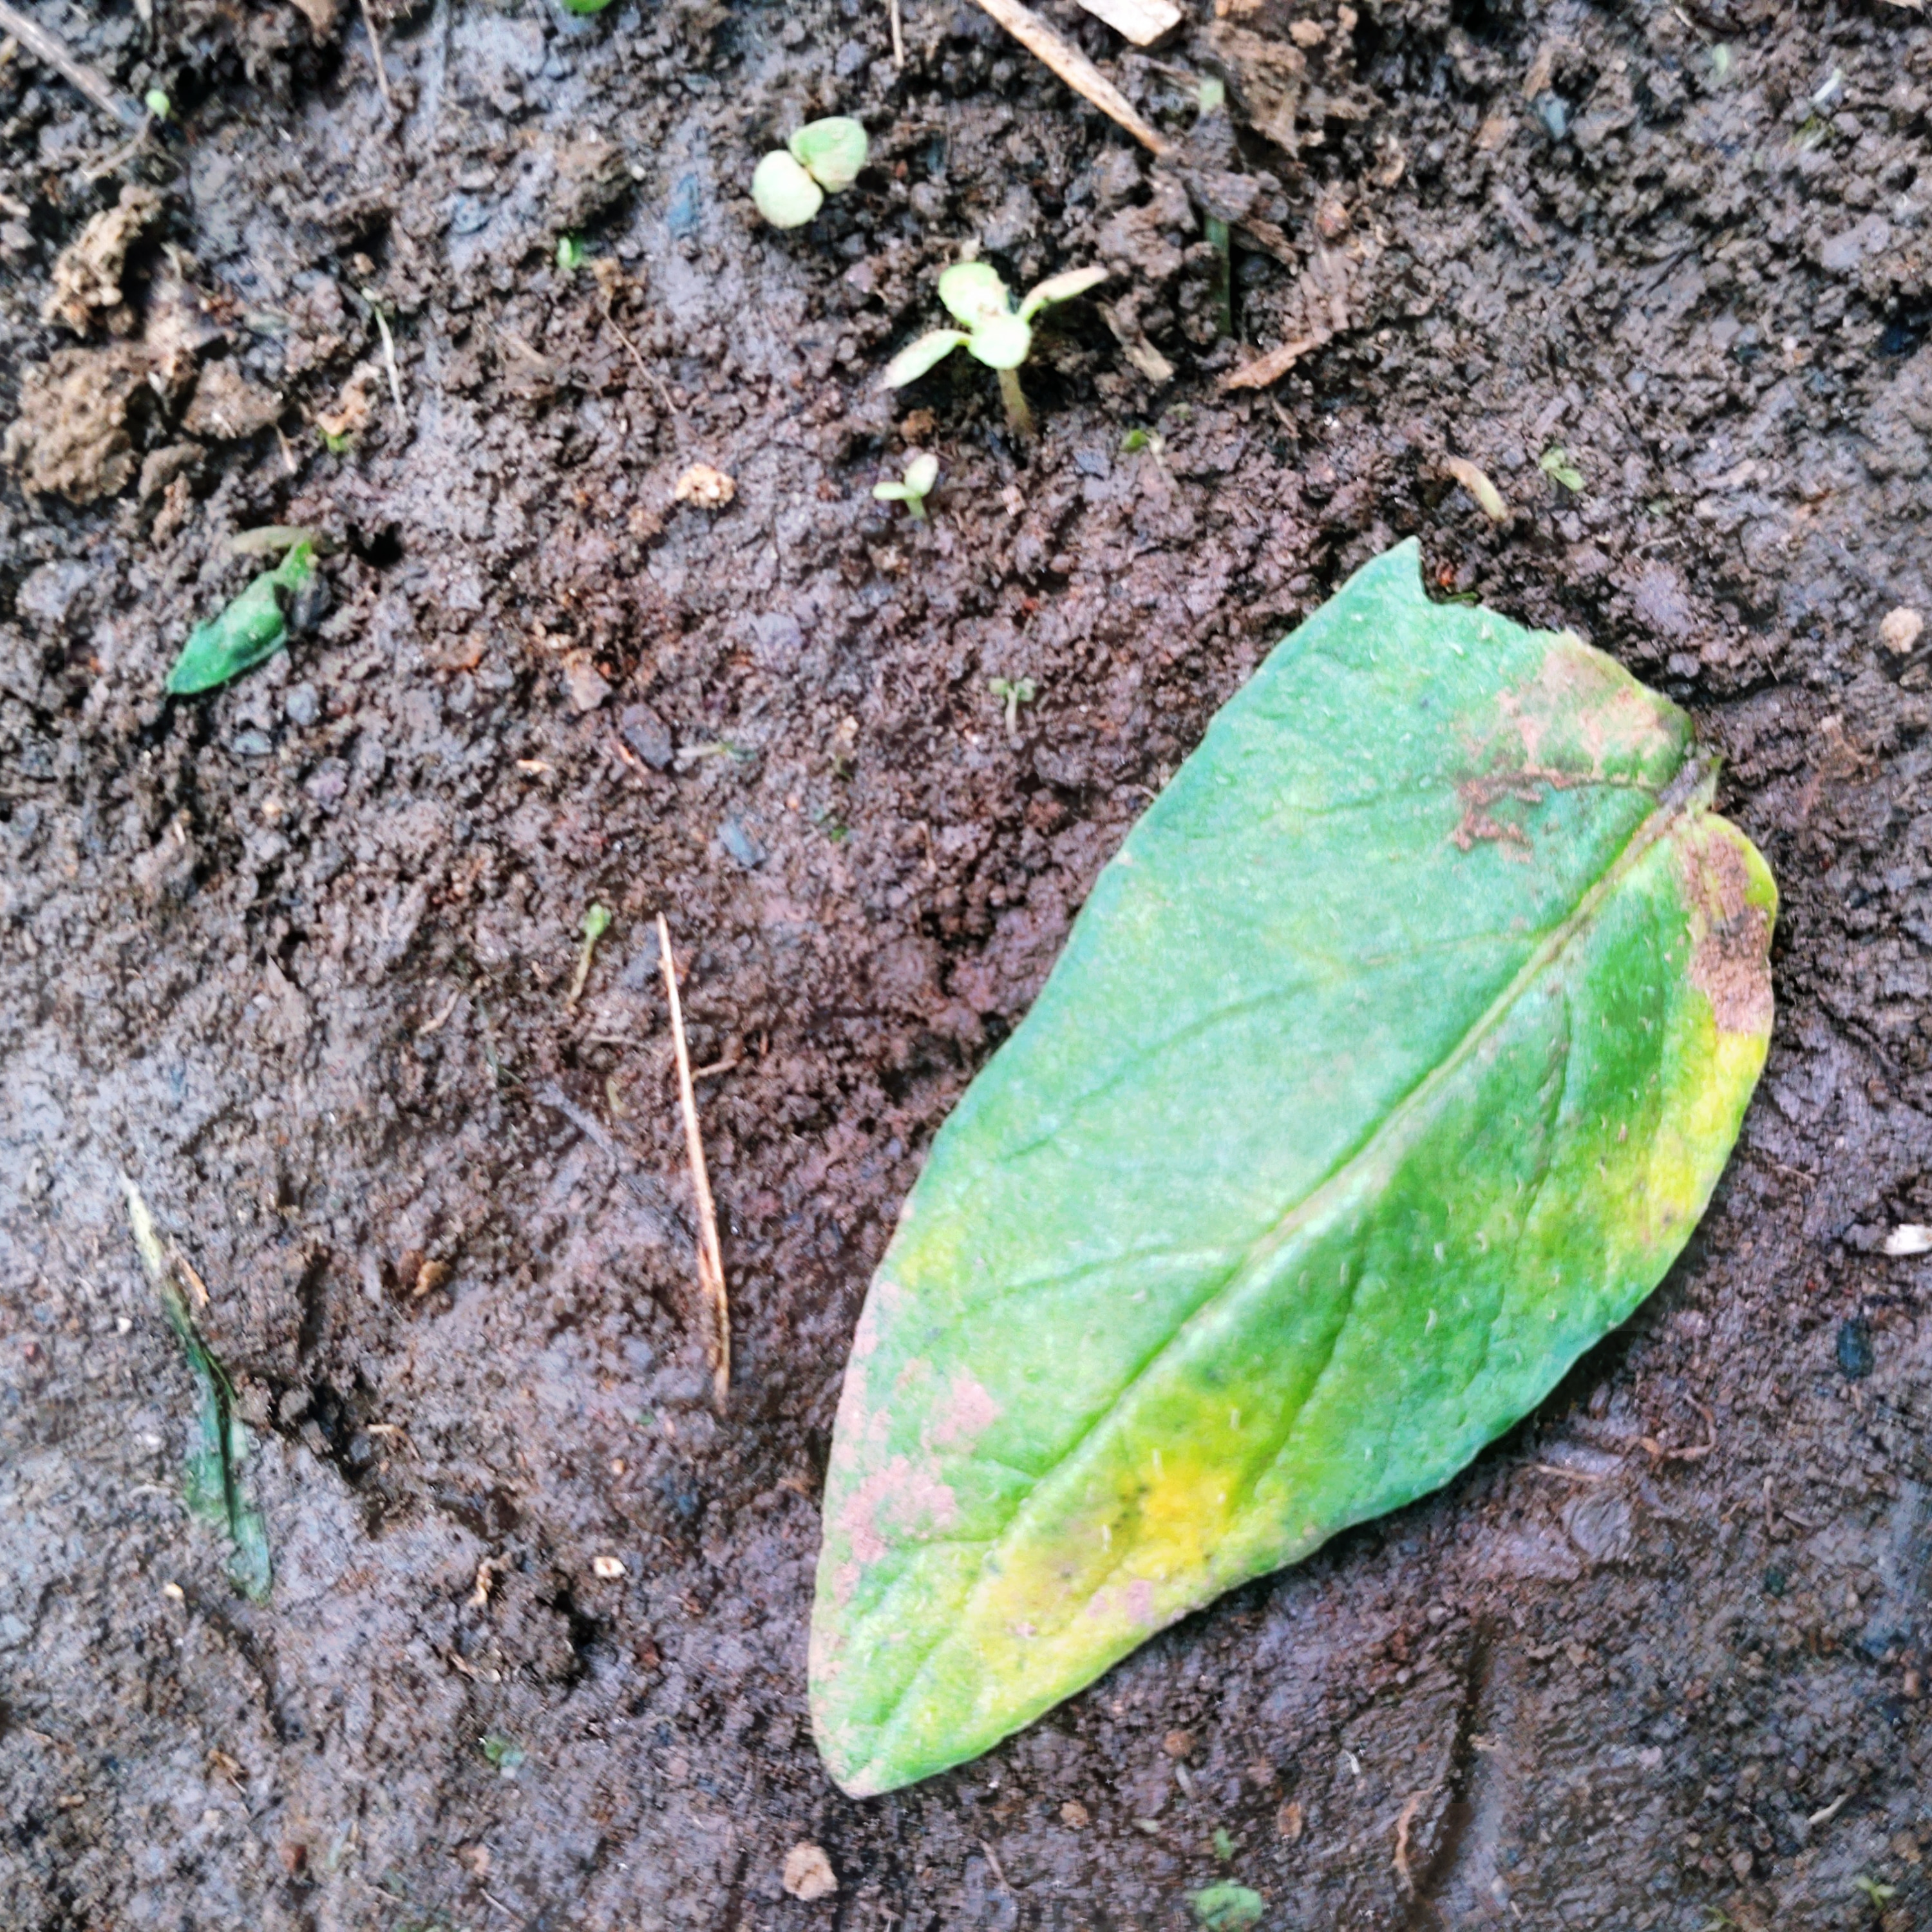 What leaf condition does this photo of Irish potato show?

late blight
